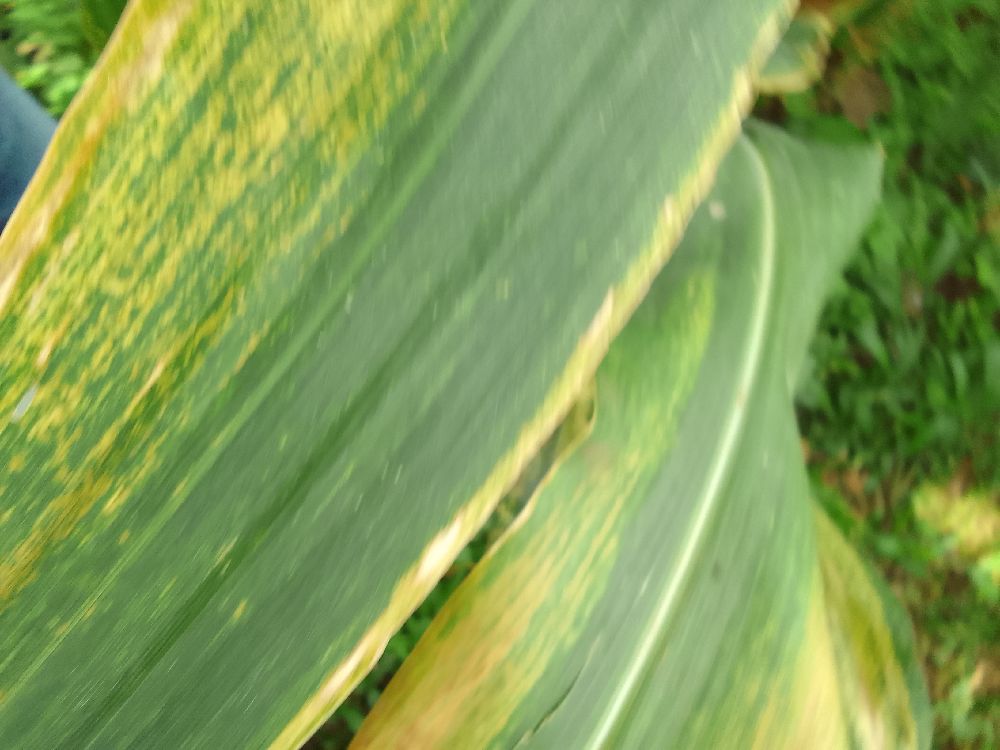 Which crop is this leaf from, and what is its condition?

maize, maize lethal necrosis
